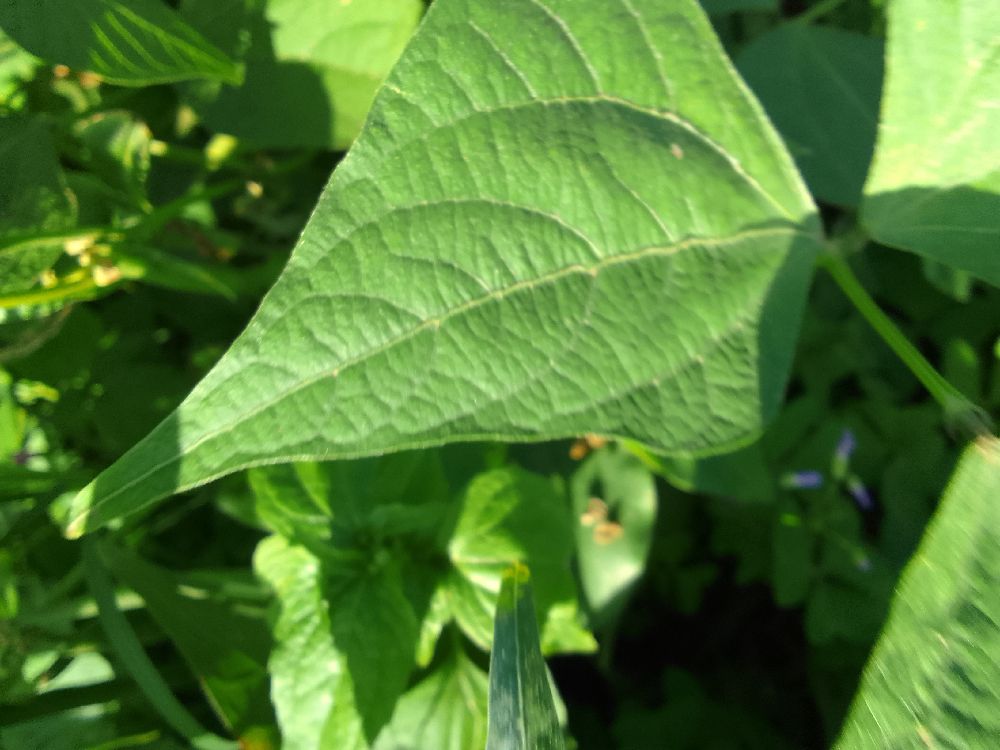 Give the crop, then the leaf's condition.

common bean, healthy
